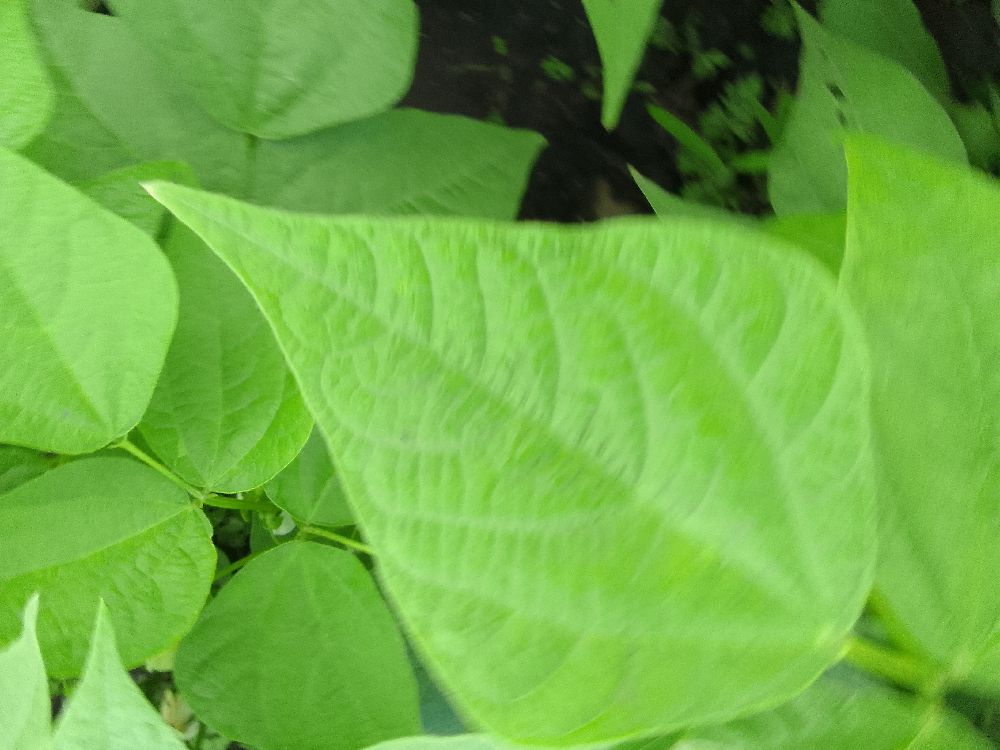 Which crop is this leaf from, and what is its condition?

common bean, healthy
